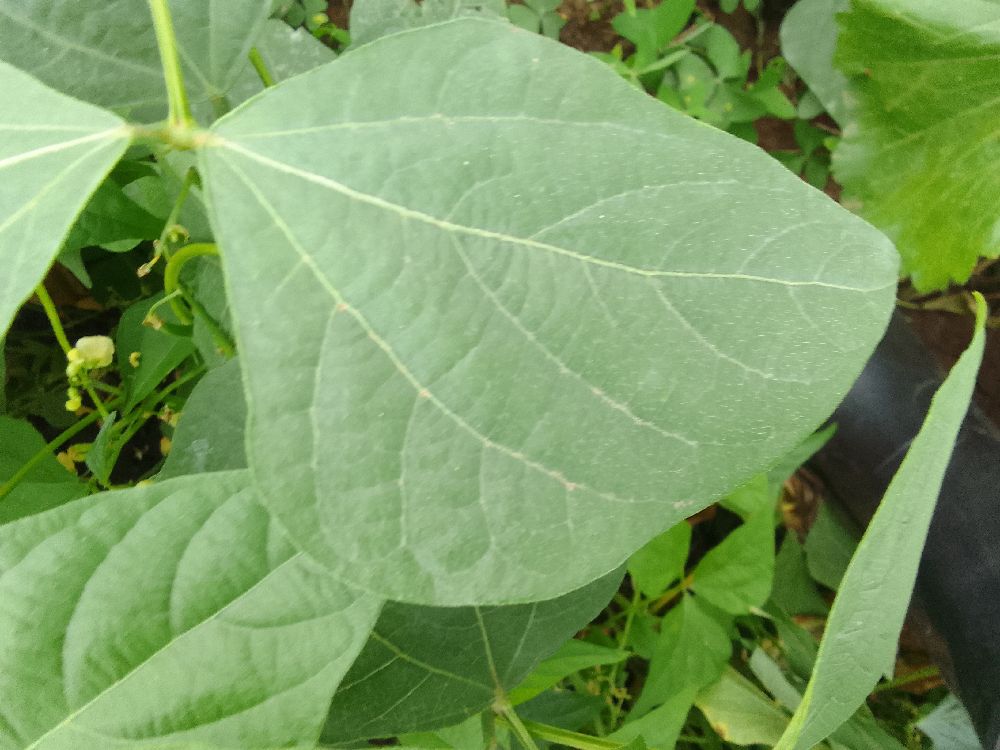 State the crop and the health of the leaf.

common bean, healthy
